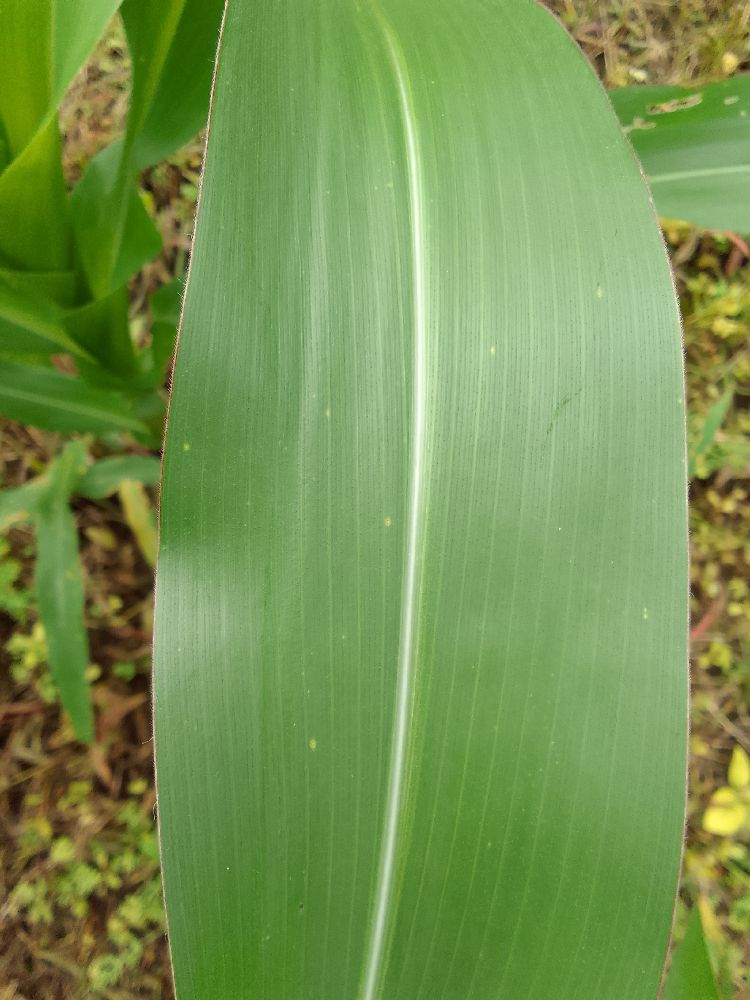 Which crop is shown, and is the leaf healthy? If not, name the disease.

maize, healthy
